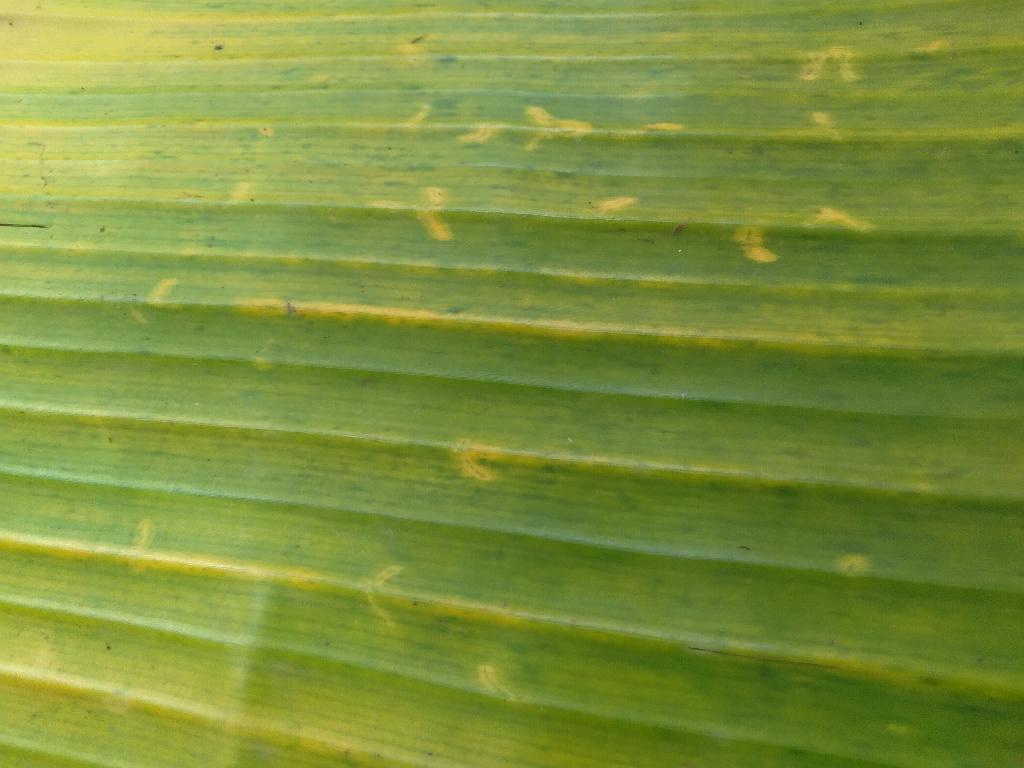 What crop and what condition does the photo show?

banana, fusarium wilt race 1
